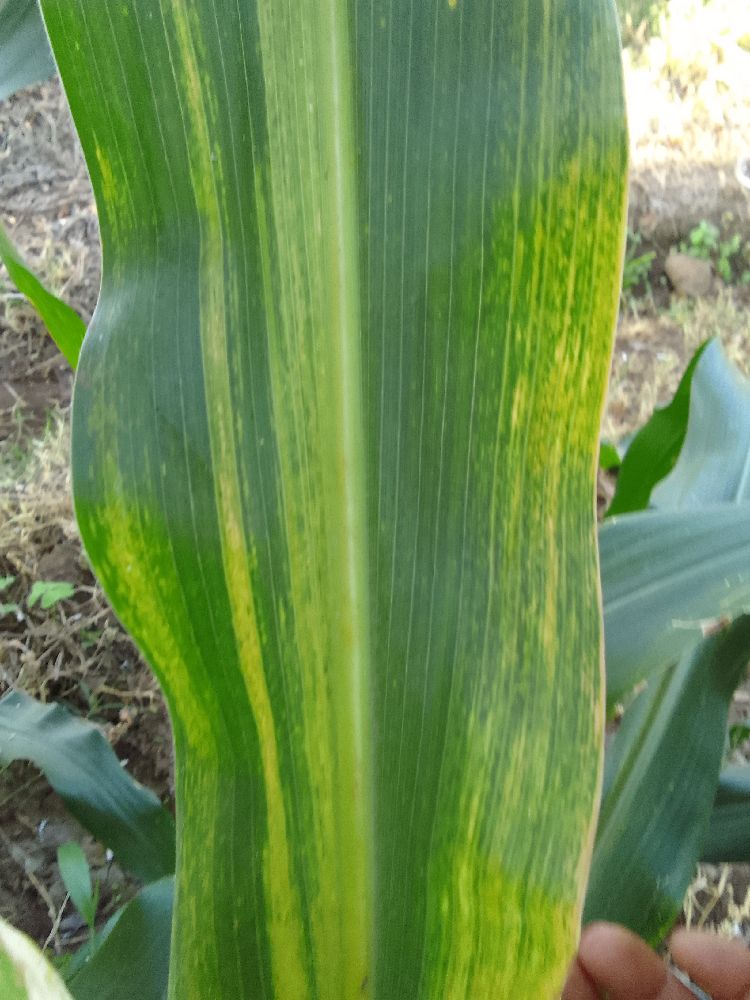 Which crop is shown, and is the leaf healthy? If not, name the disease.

maize, maize lethal necrosis
